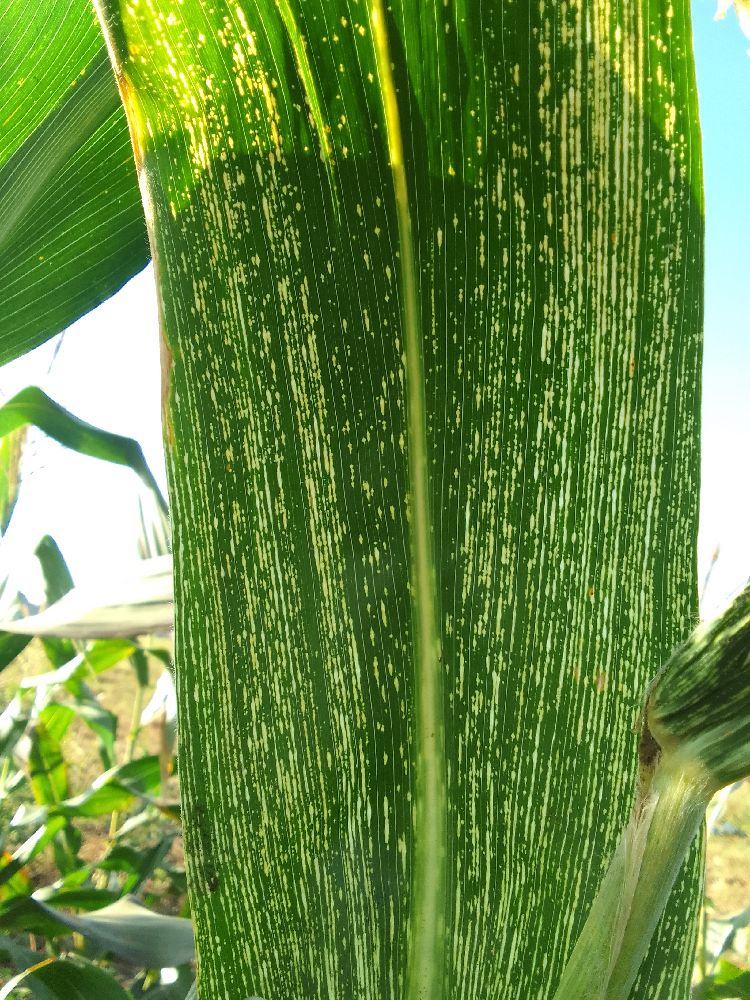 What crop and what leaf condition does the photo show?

maize, maize streak virus
